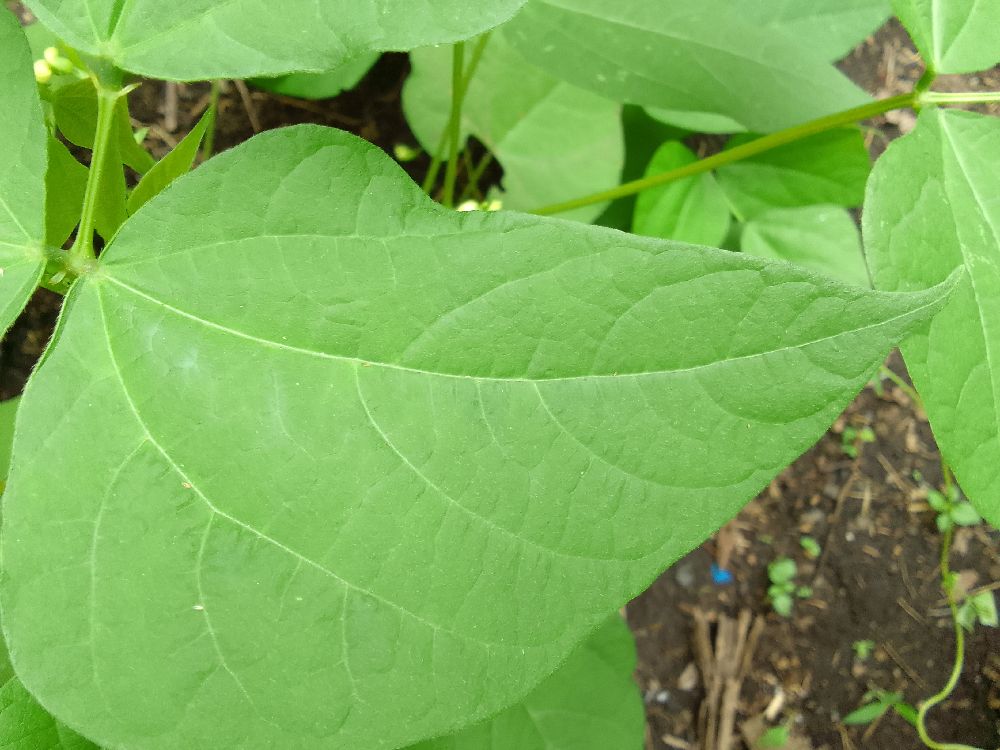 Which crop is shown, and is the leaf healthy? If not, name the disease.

common bean, healthy
